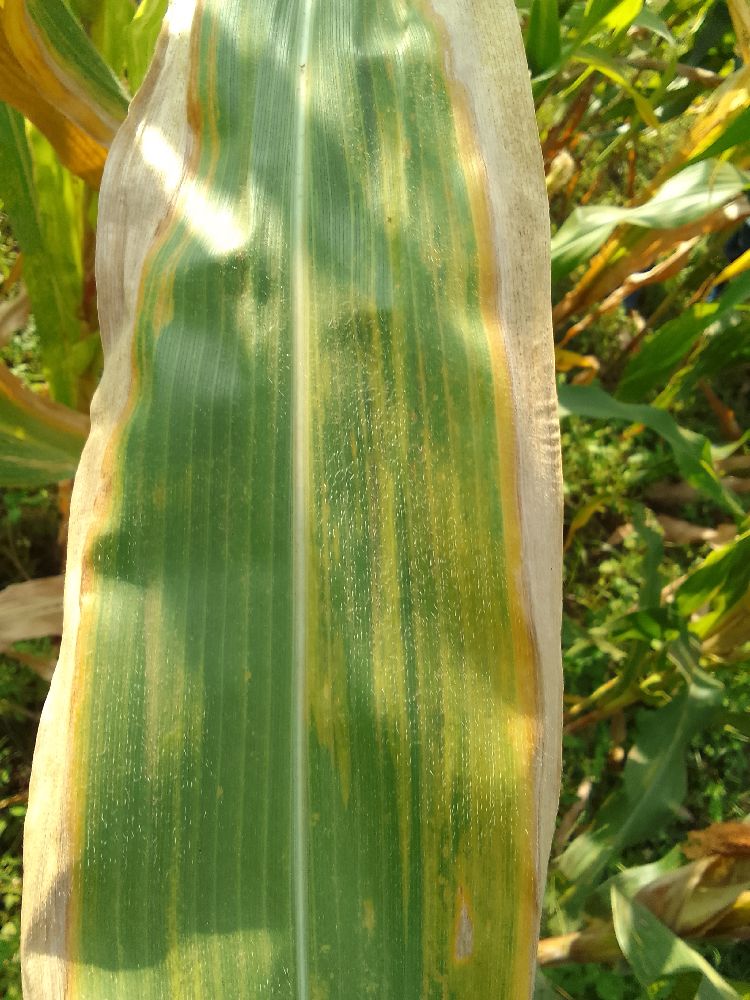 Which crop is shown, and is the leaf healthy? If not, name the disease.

maize, maize lethal necrosis
